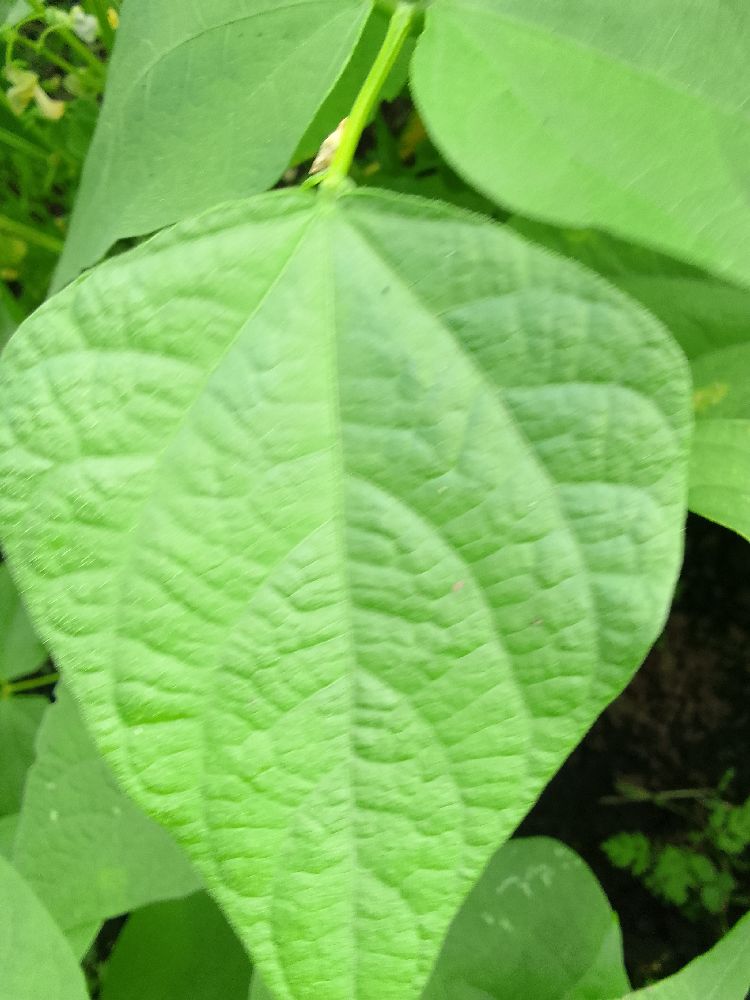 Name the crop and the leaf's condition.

common bean, healthy
